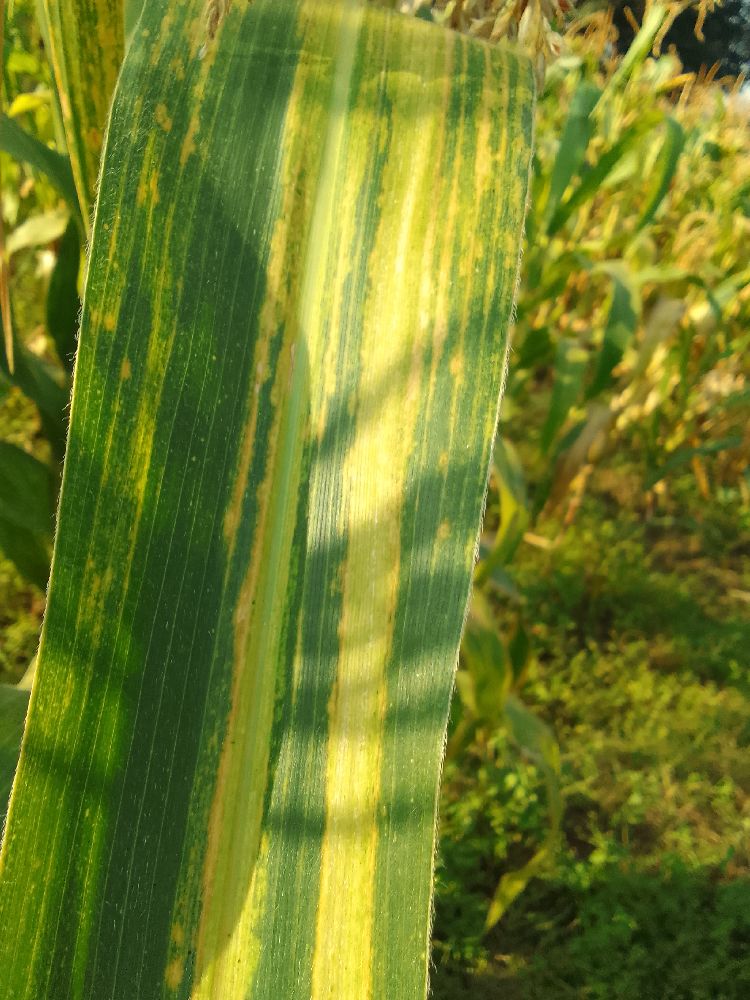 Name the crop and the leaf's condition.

maize, maize lethal necrosis
